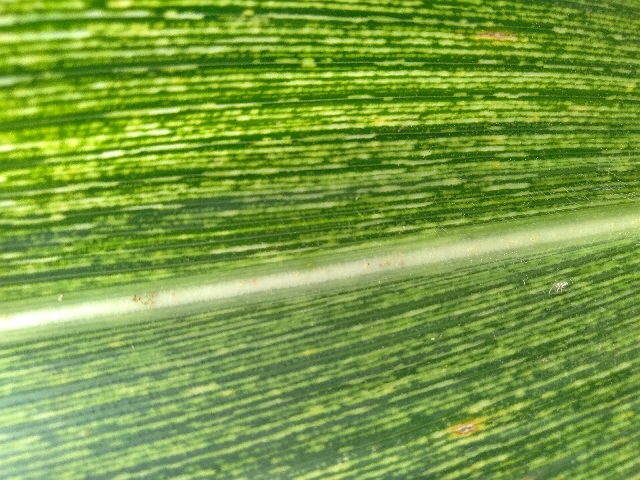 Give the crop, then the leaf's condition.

maize, maize streak virus
